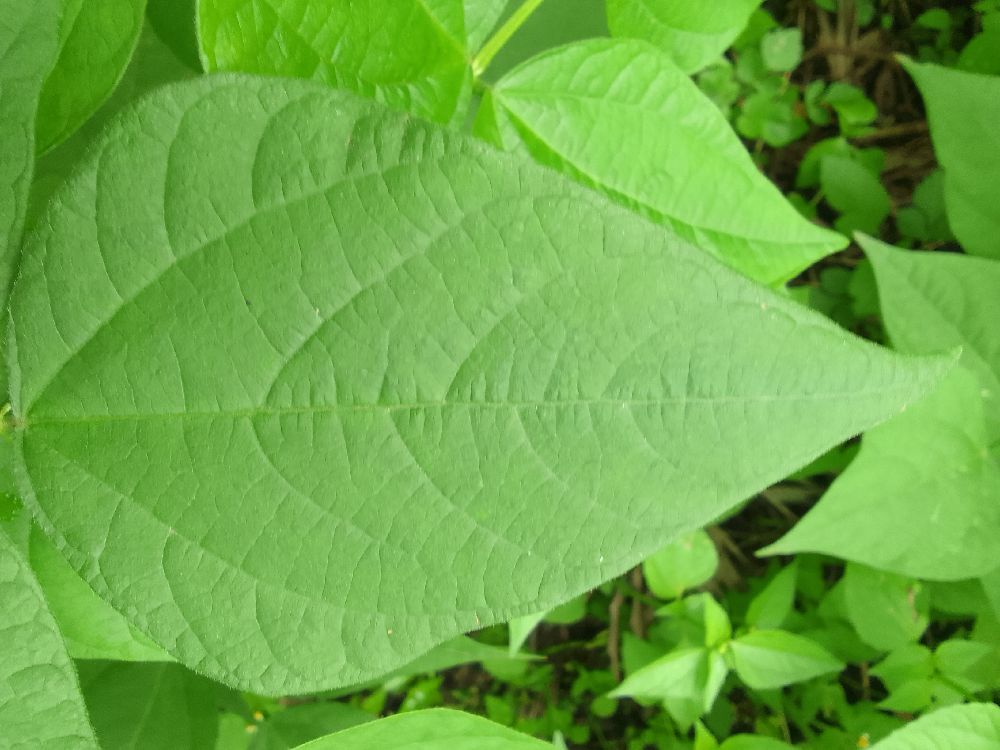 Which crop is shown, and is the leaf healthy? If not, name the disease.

common bean, healthy
